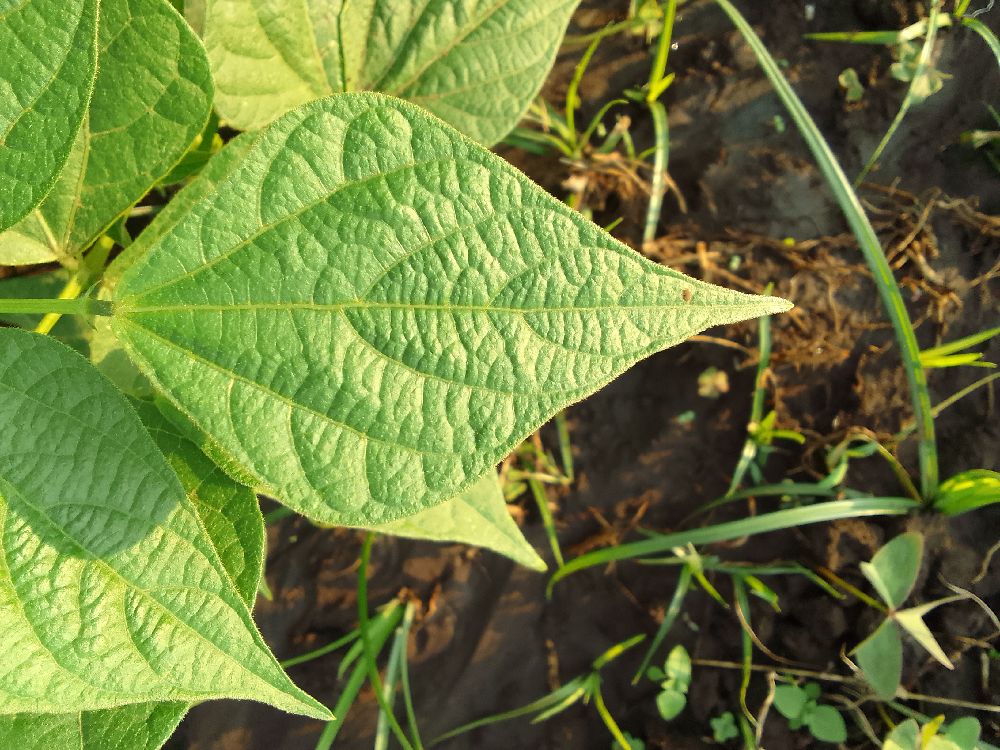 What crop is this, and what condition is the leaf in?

common bean, healthy
